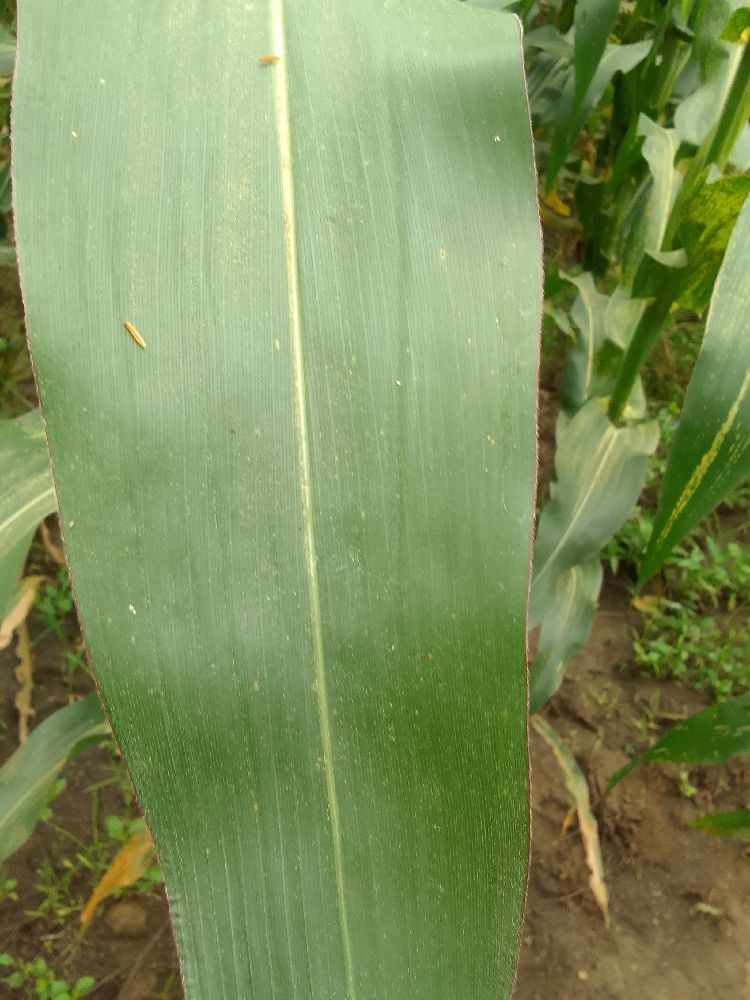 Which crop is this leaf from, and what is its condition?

maize, healthy
